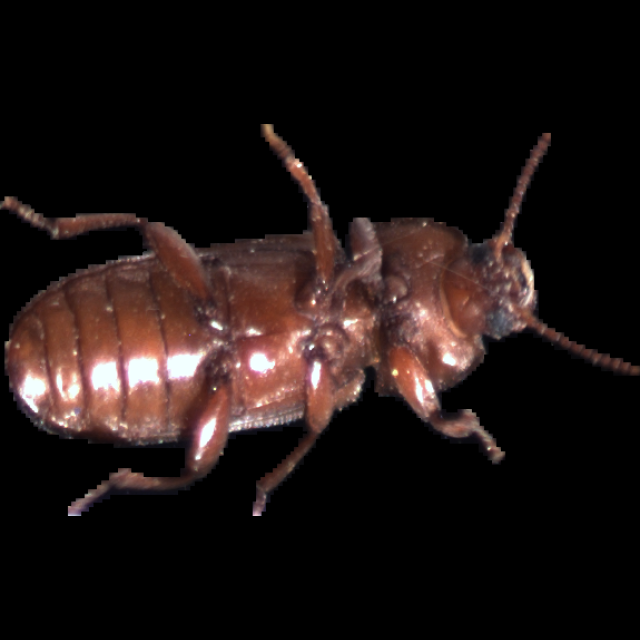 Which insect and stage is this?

mealworm beetle
